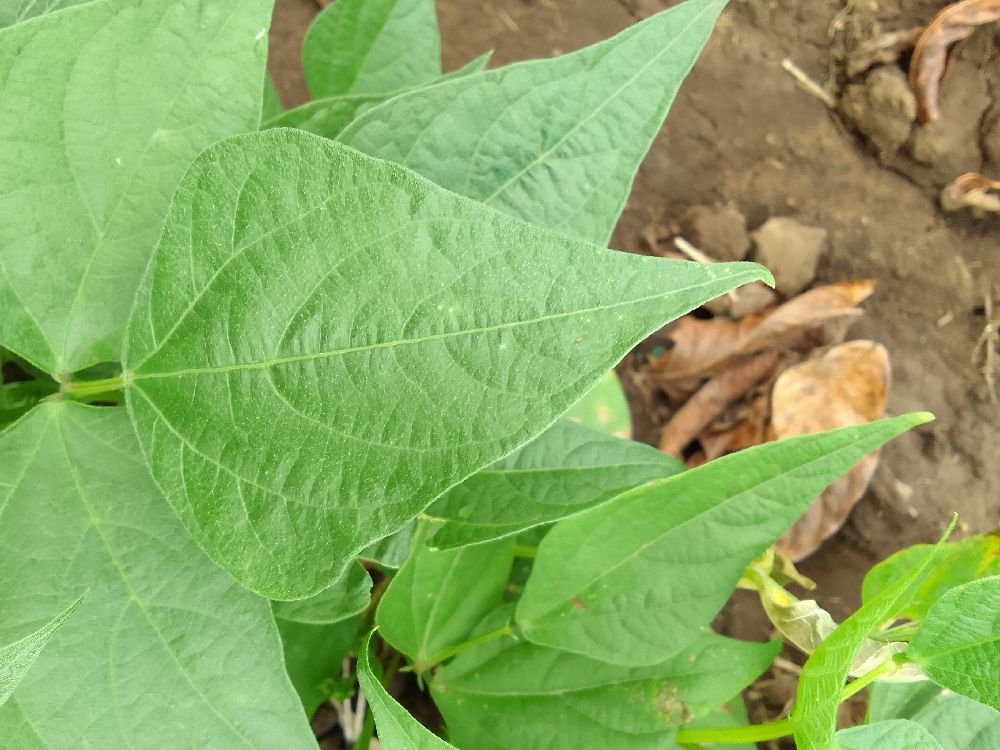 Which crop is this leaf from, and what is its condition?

common bean, healthy
